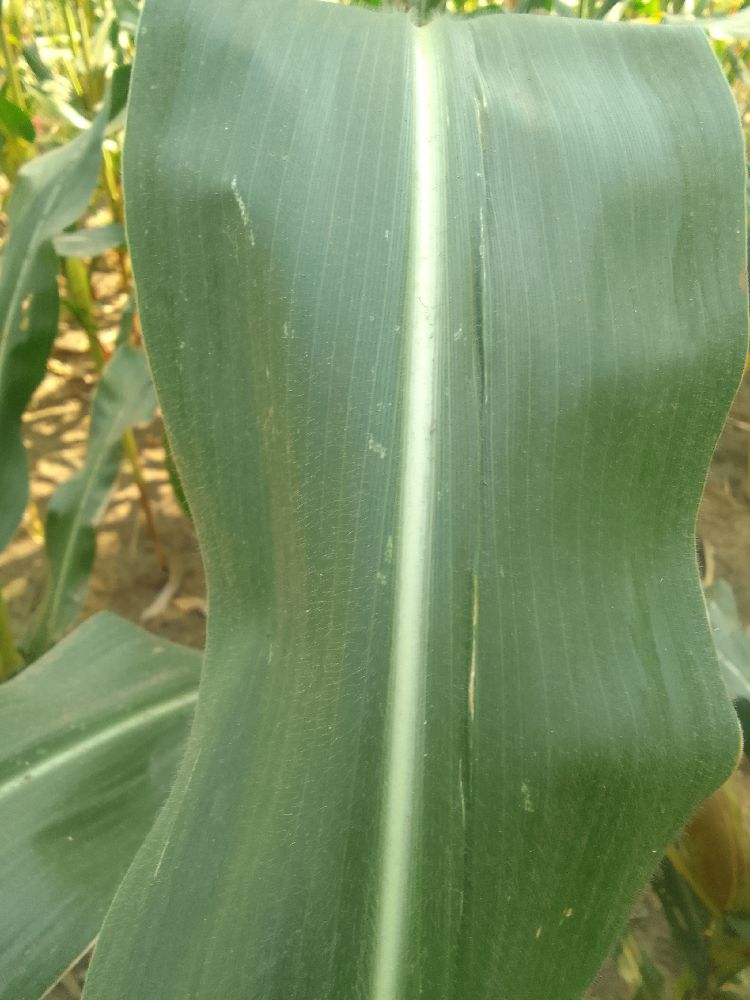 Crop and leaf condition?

maize, healthy
